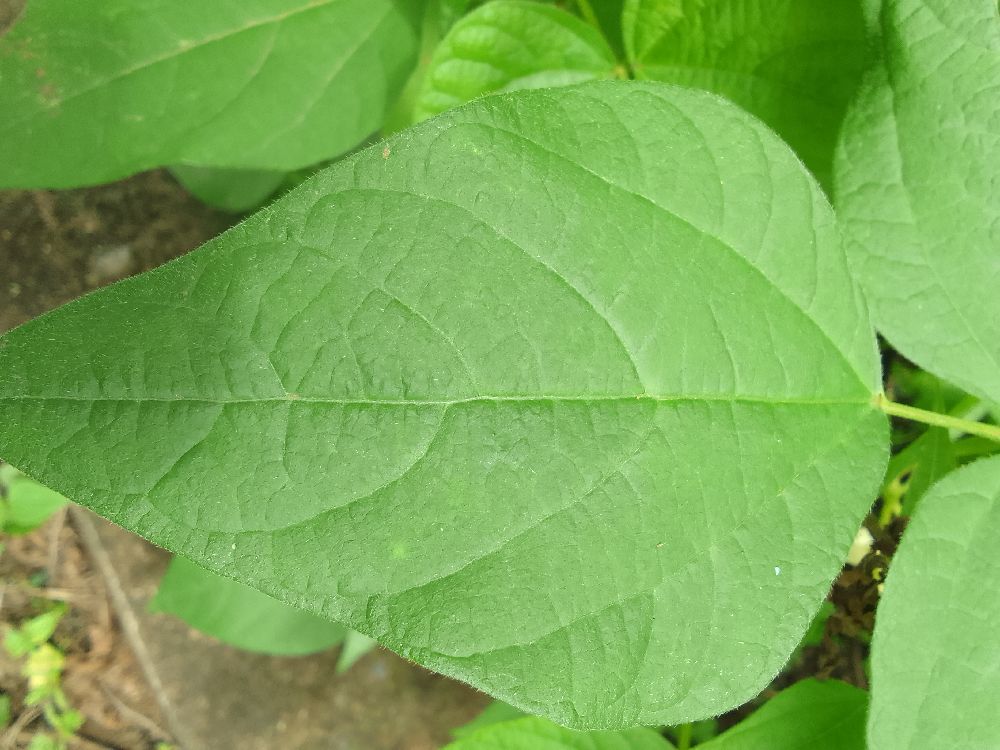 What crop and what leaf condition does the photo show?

common bean, healthy
